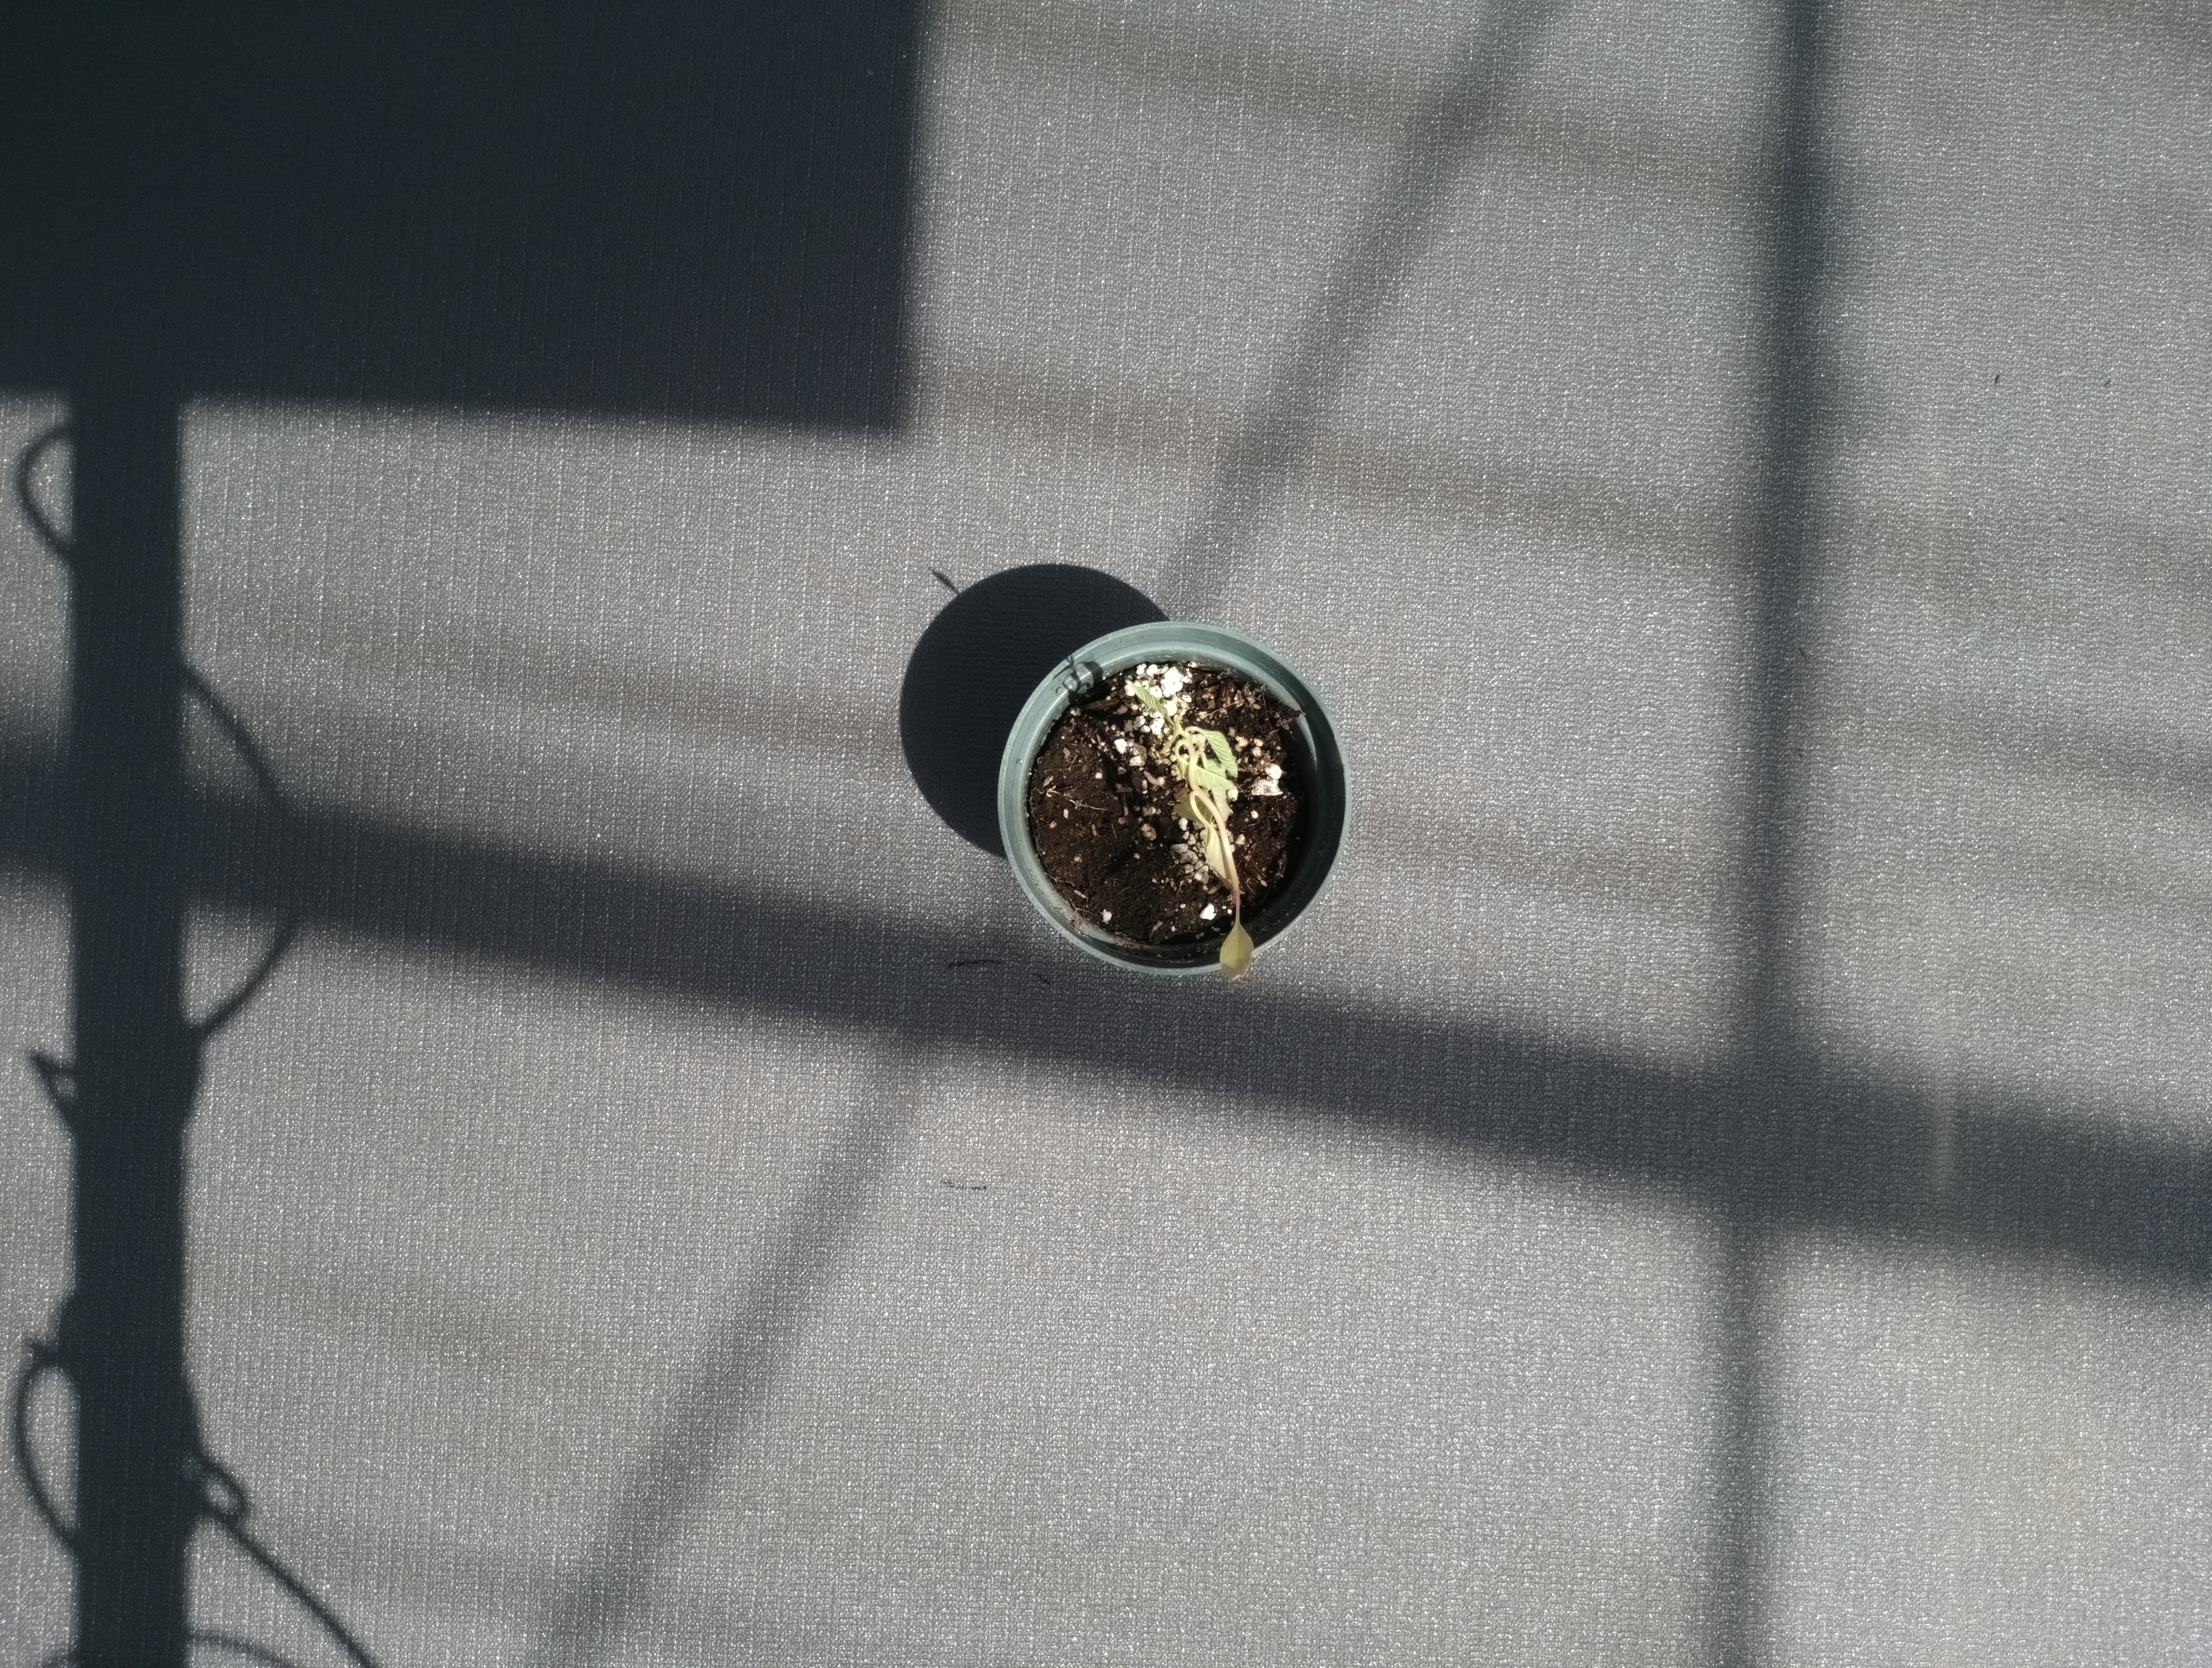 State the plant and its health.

waterhemp, epinasty
